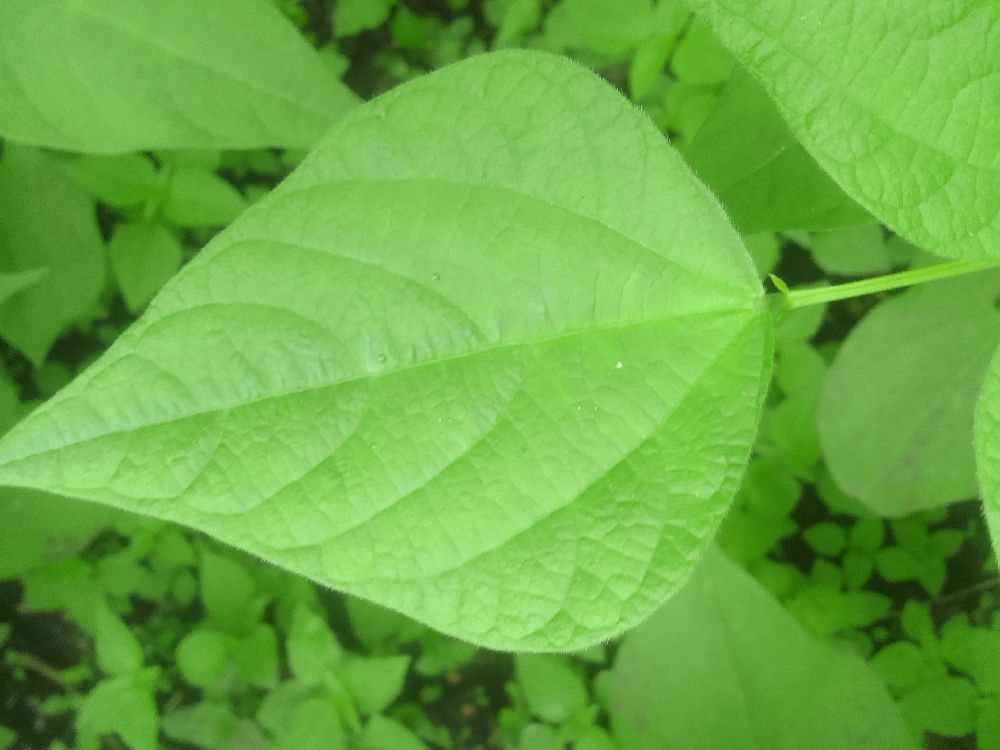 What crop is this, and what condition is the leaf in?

common bean, healthy
